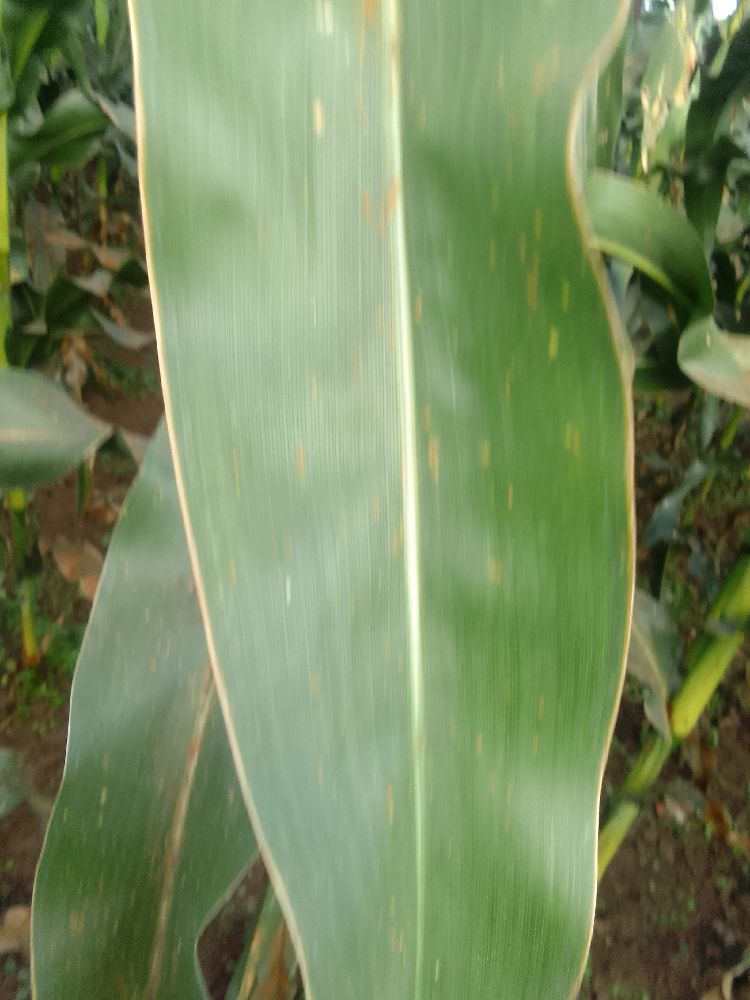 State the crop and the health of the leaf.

maize, healthy
